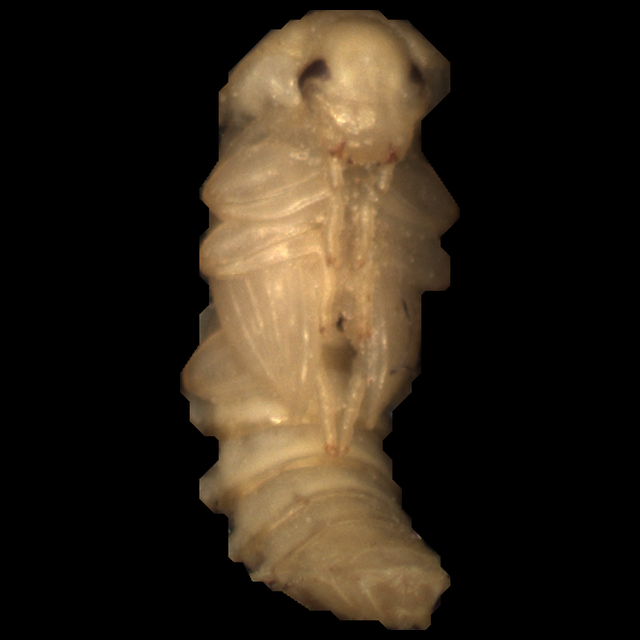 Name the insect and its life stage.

mealworm pupa
